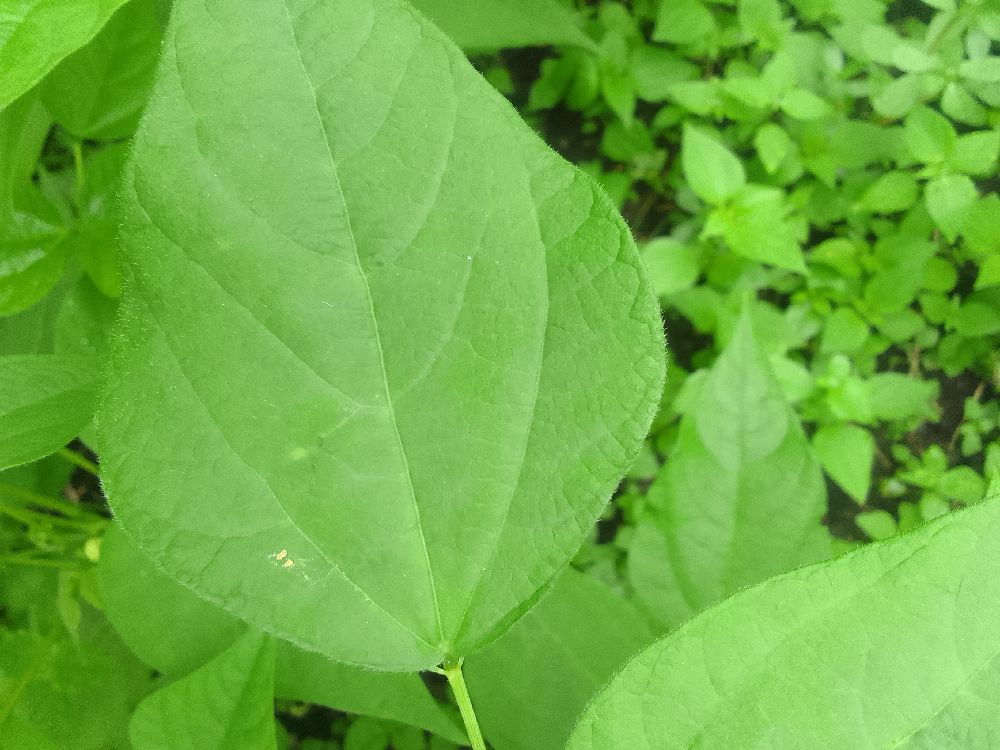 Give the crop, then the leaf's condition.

common bean, healthy
